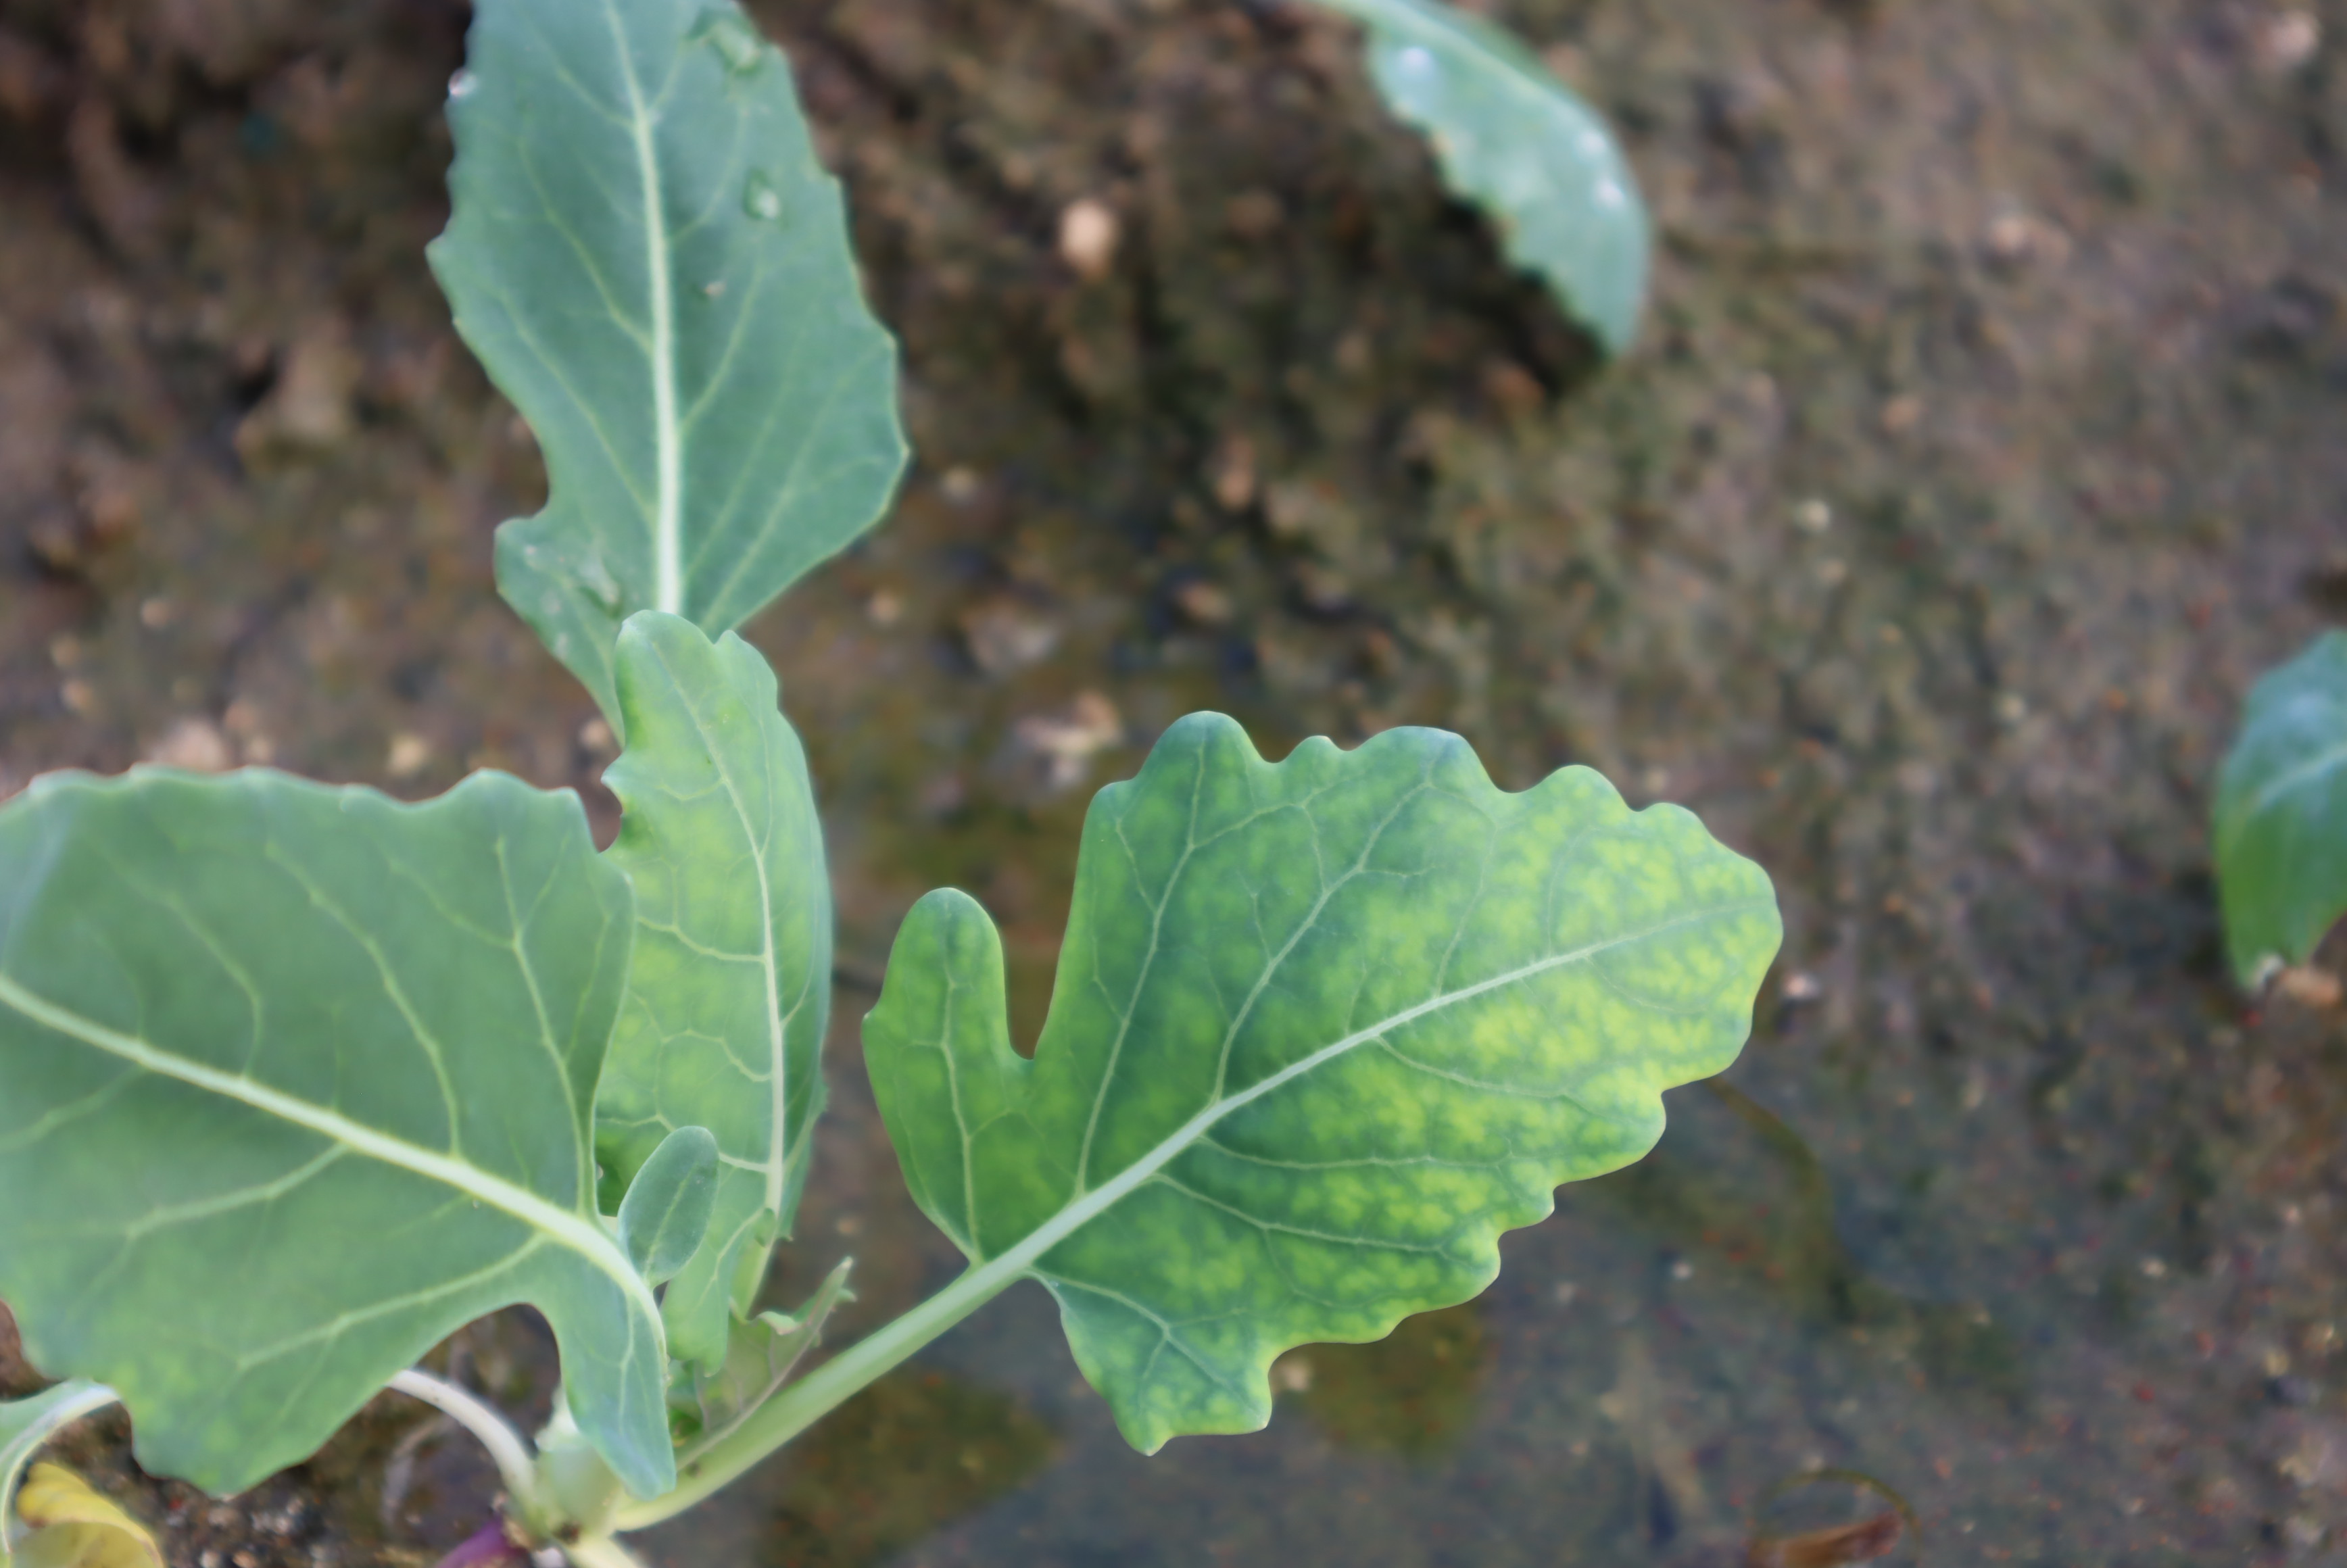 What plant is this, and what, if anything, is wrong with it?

turnip, chlorosis
